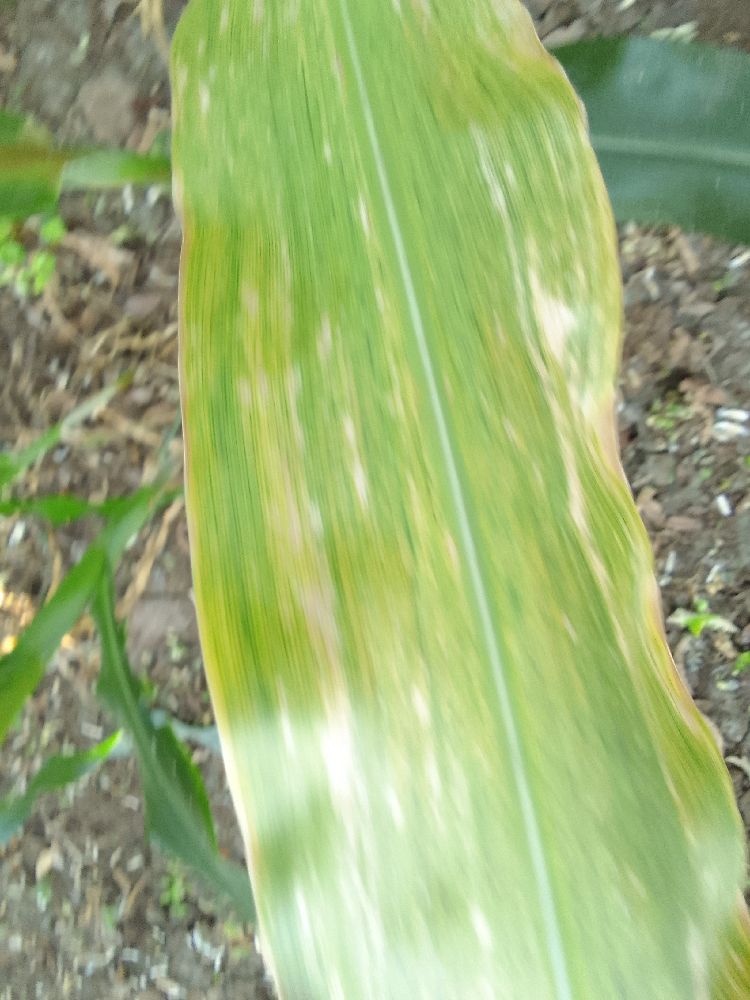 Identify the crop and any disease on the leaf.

maize, maize lethal necrosis
